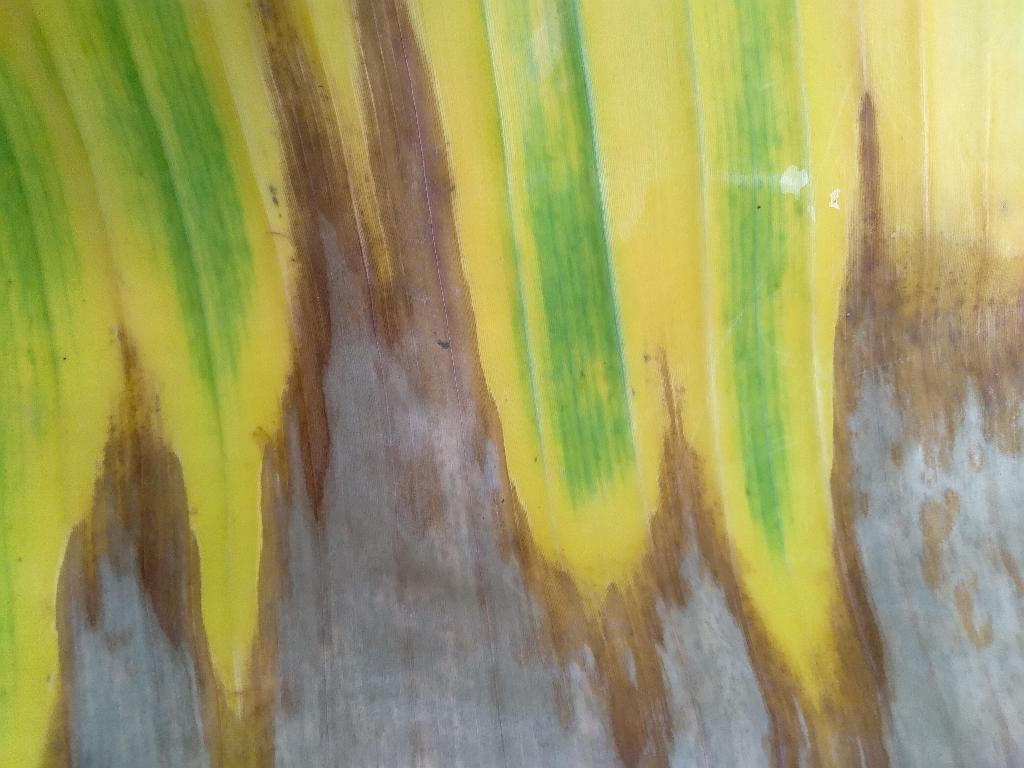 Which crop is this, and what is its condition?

banana, fusarium wilt race 1
